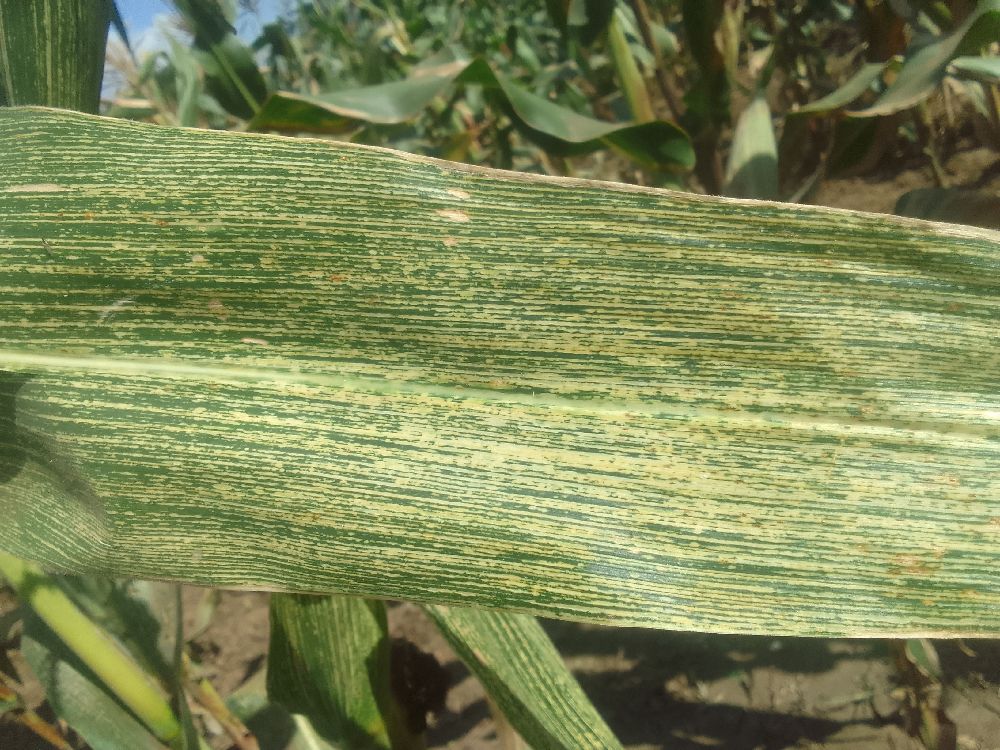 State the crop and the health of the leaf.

maize, maize streak virus
